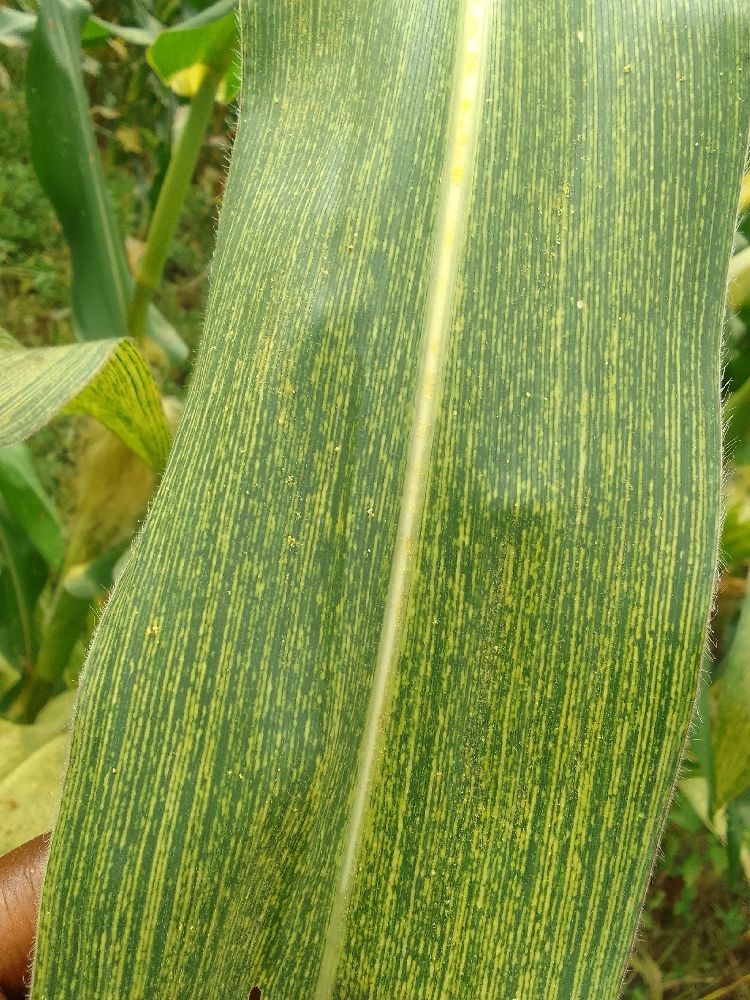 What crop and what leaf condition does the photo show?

maize, maize streak virus
